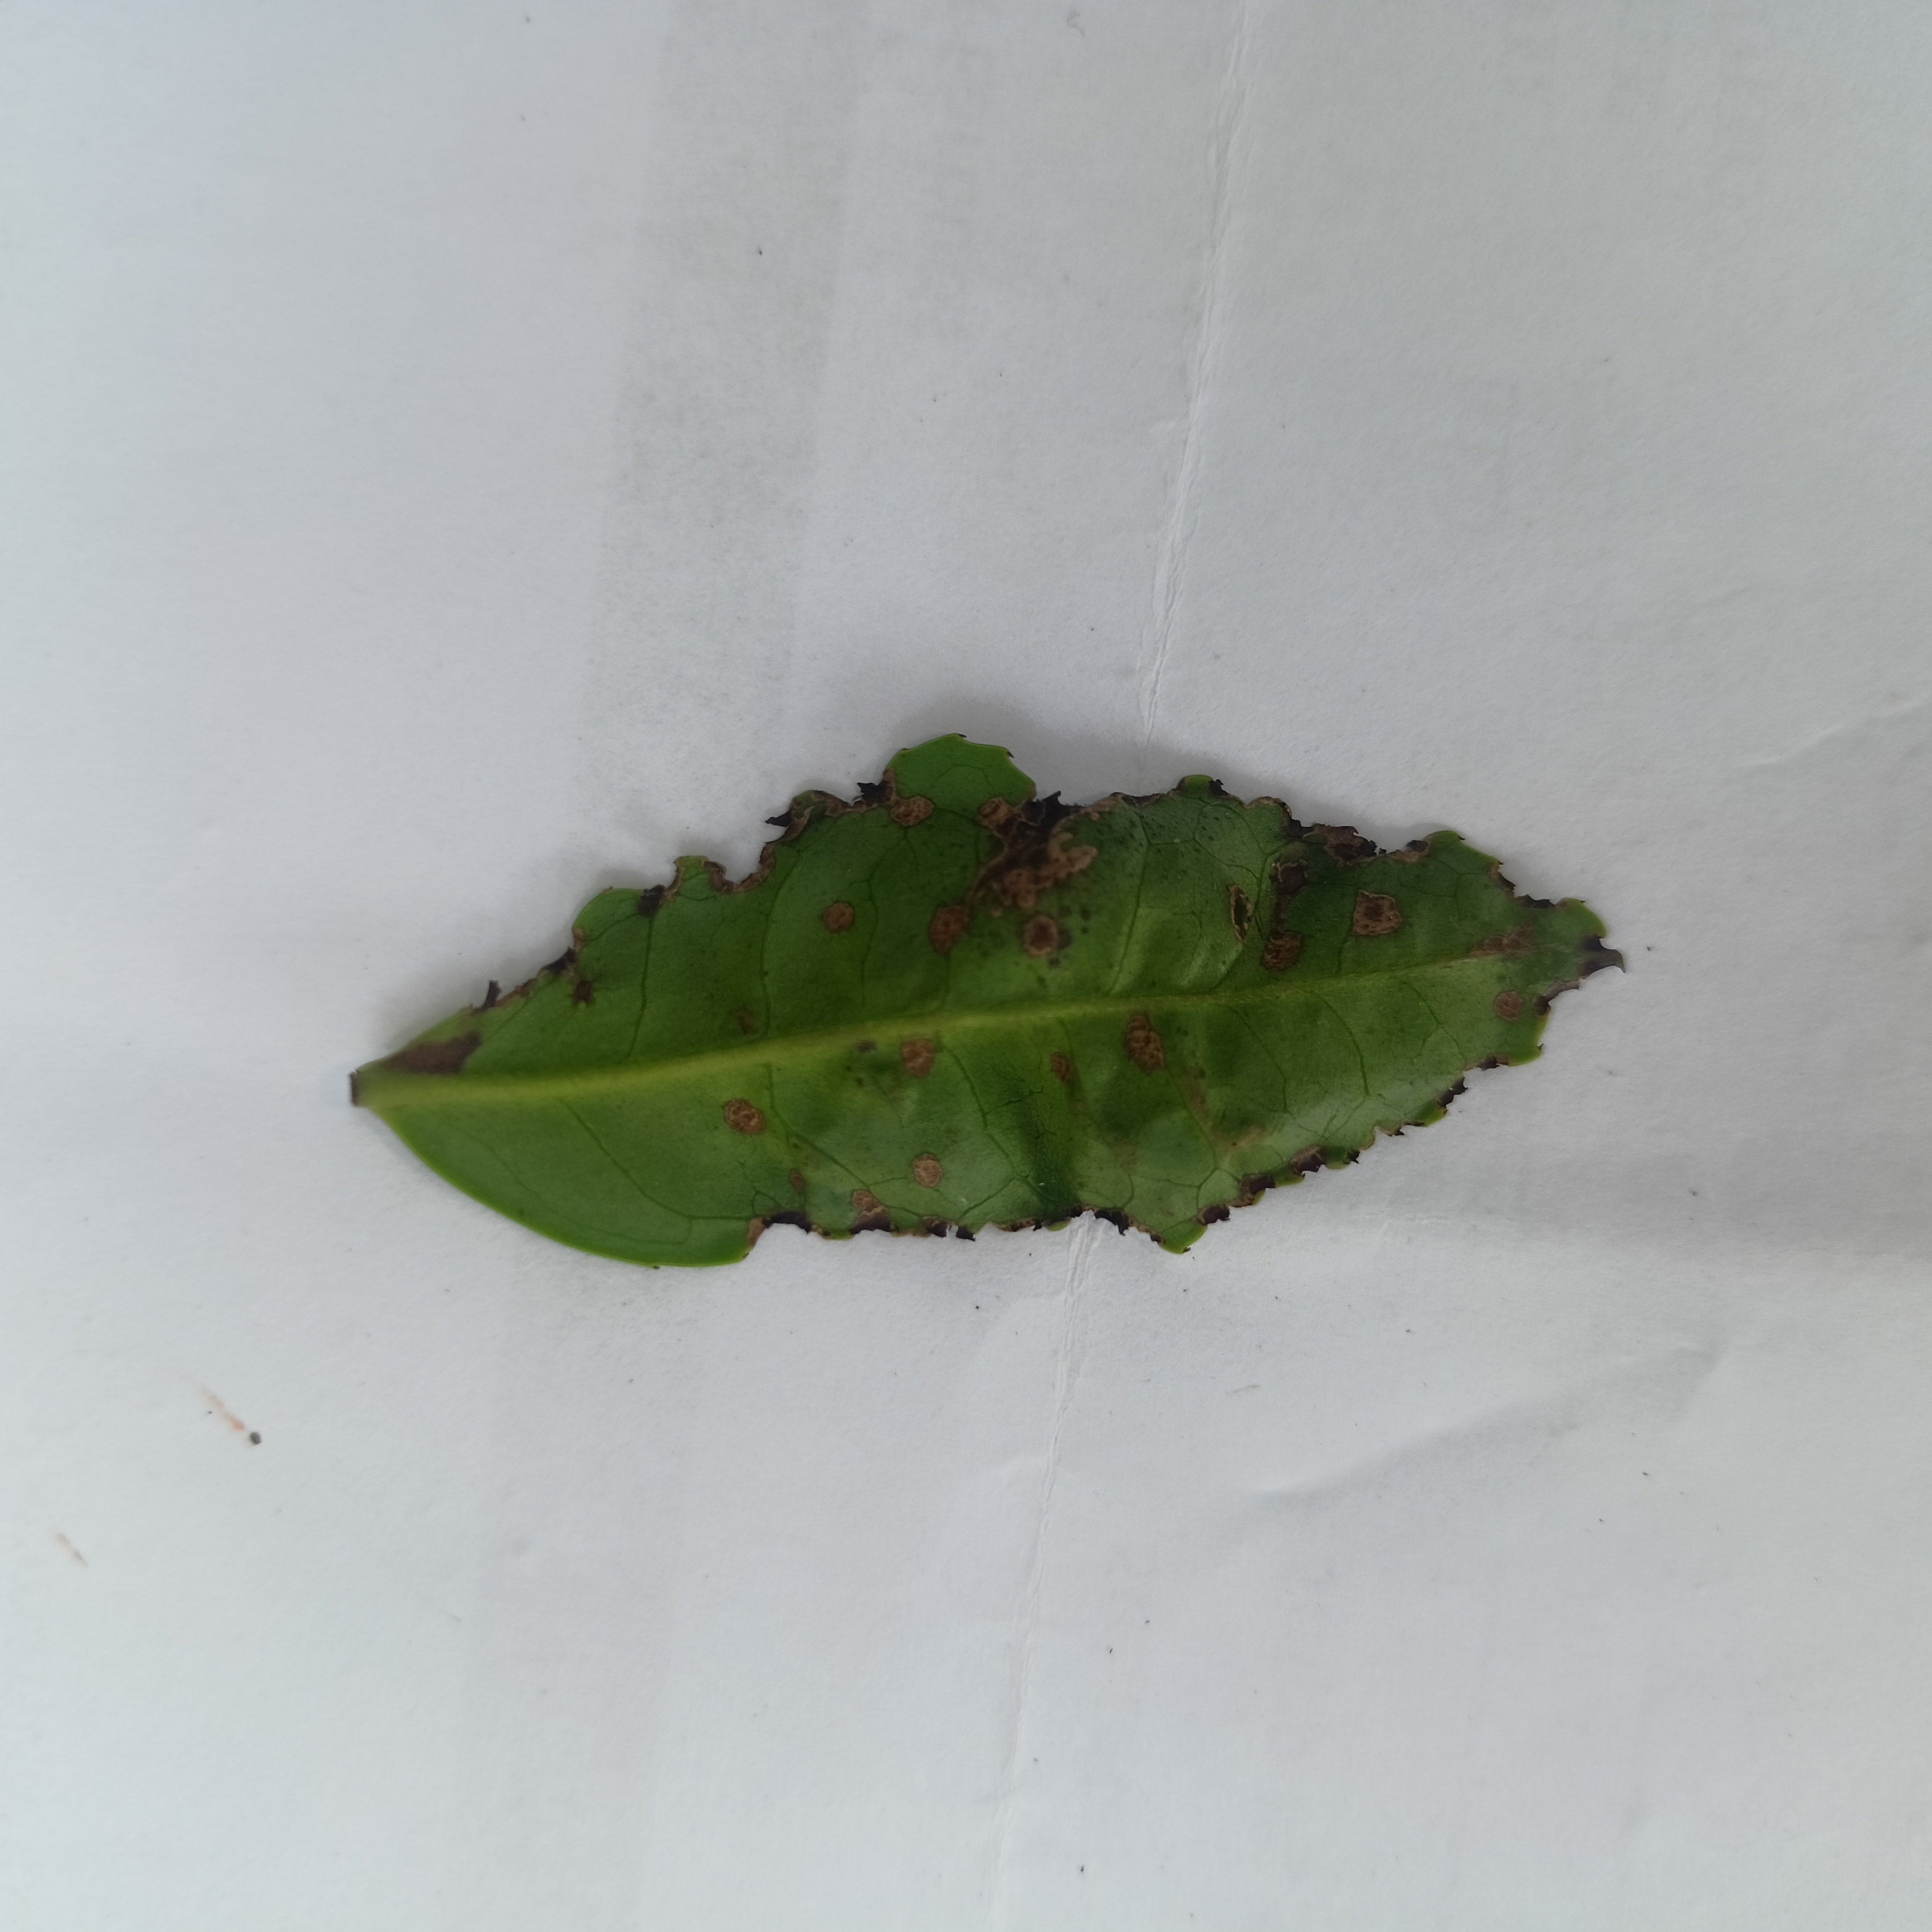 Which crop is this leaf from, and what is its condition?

tea, helopeltis
